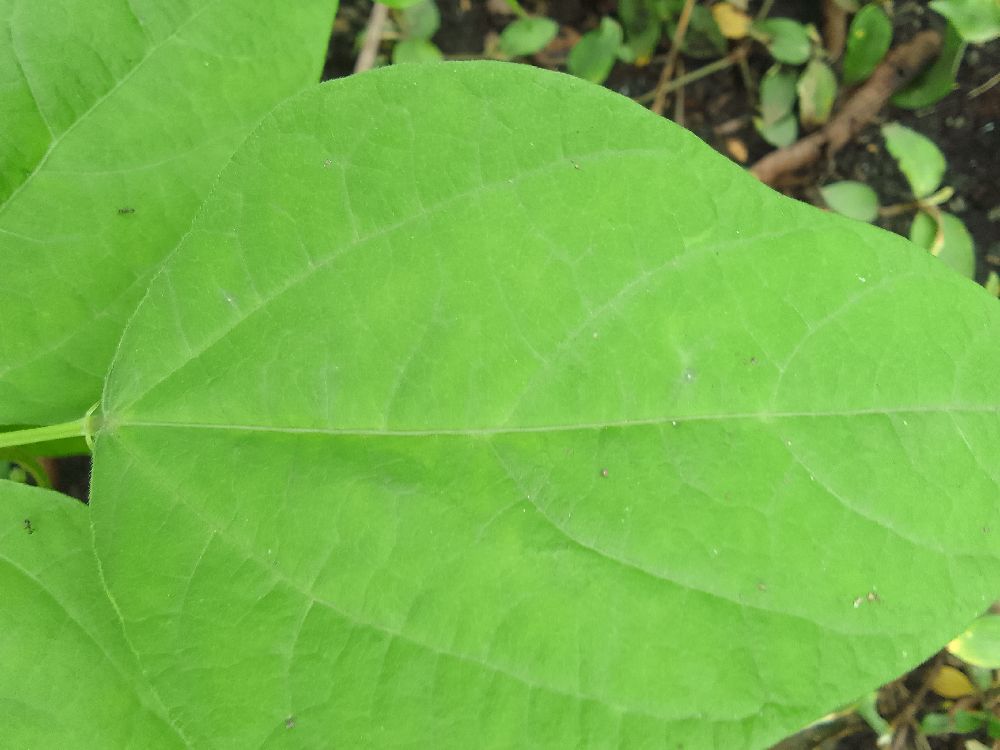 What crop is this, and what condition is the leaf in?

common bean, healthy
